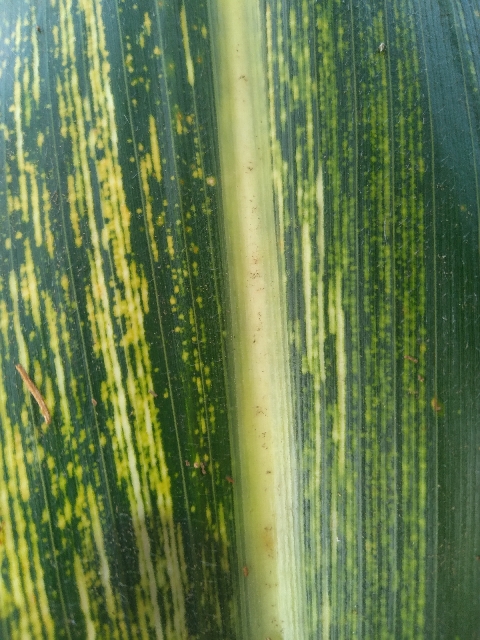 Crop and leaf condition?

maize, maize streak virus
